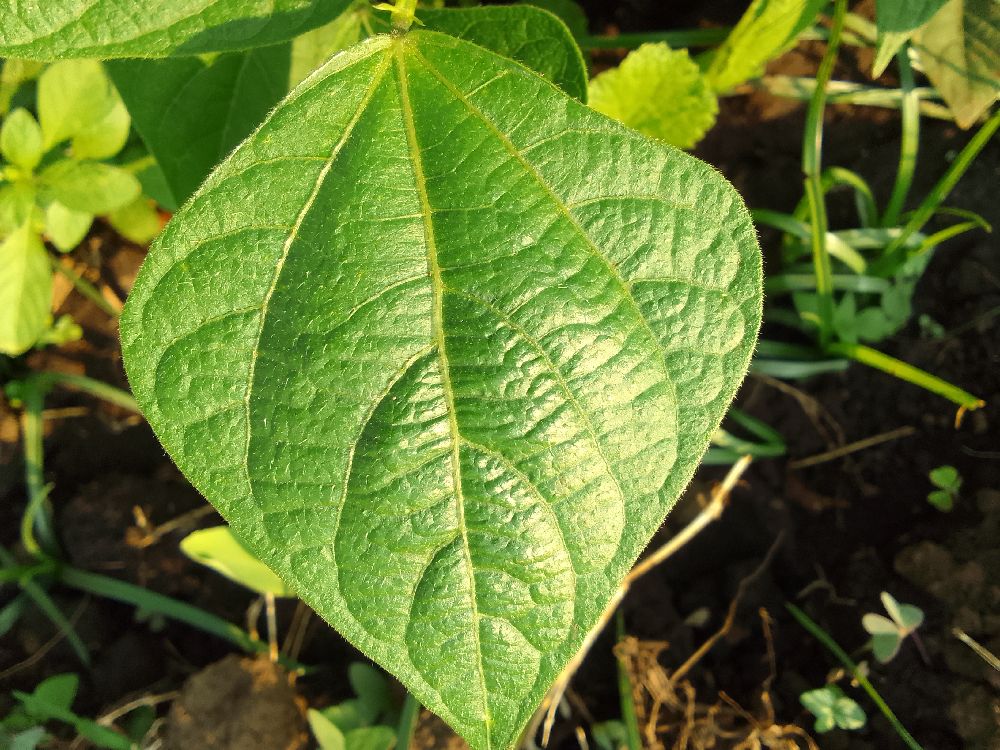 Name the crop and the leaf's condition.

common bean, healthy
